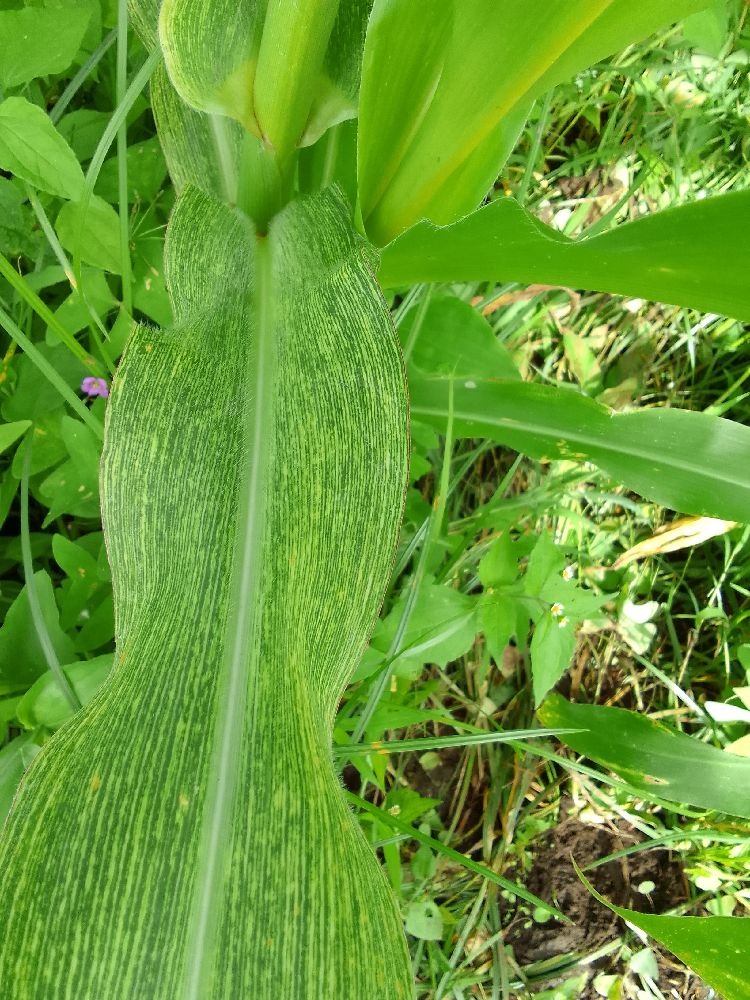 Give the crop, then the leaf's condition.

maize, maize streak virus
